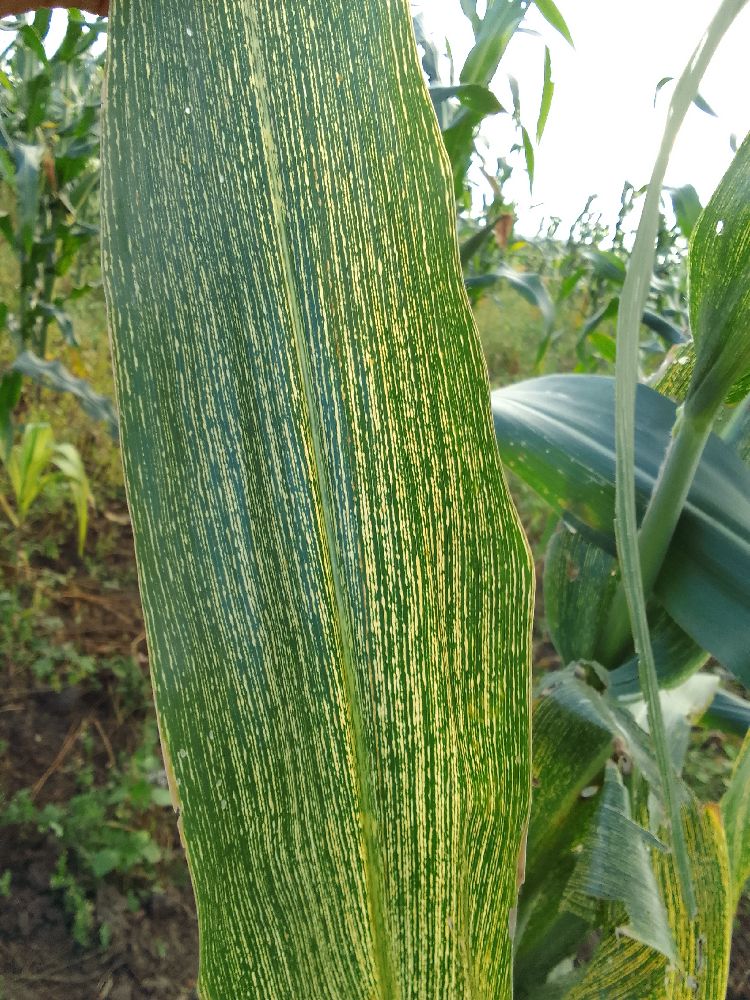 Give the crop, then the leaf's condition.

maize, maize streak virus
